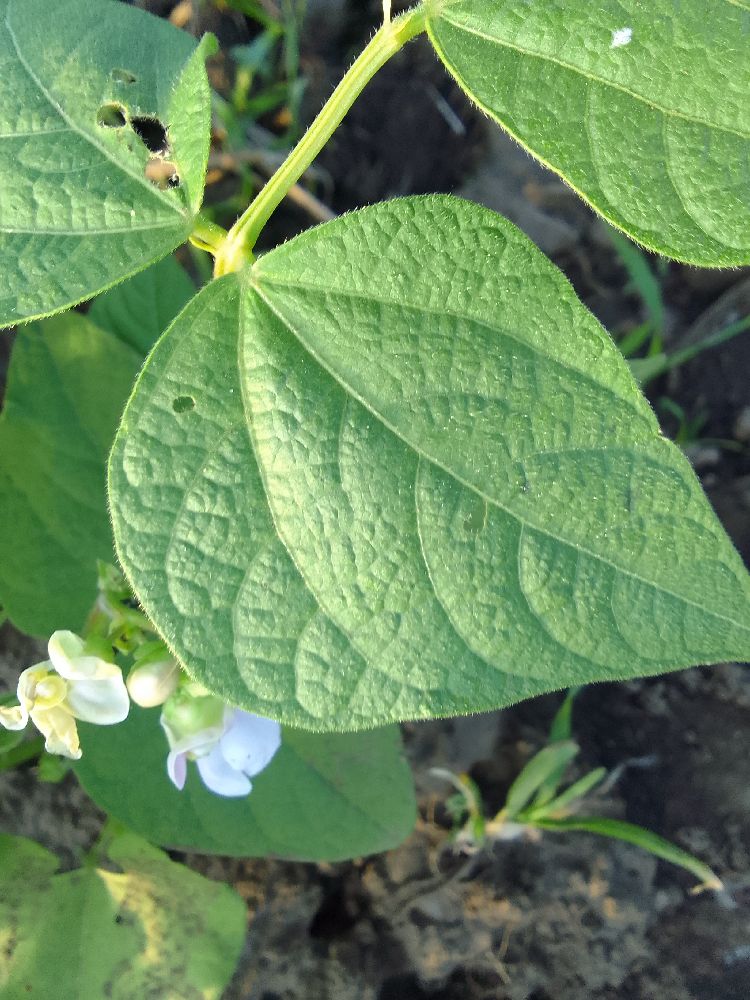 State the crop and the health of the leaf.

common bean, healthy
